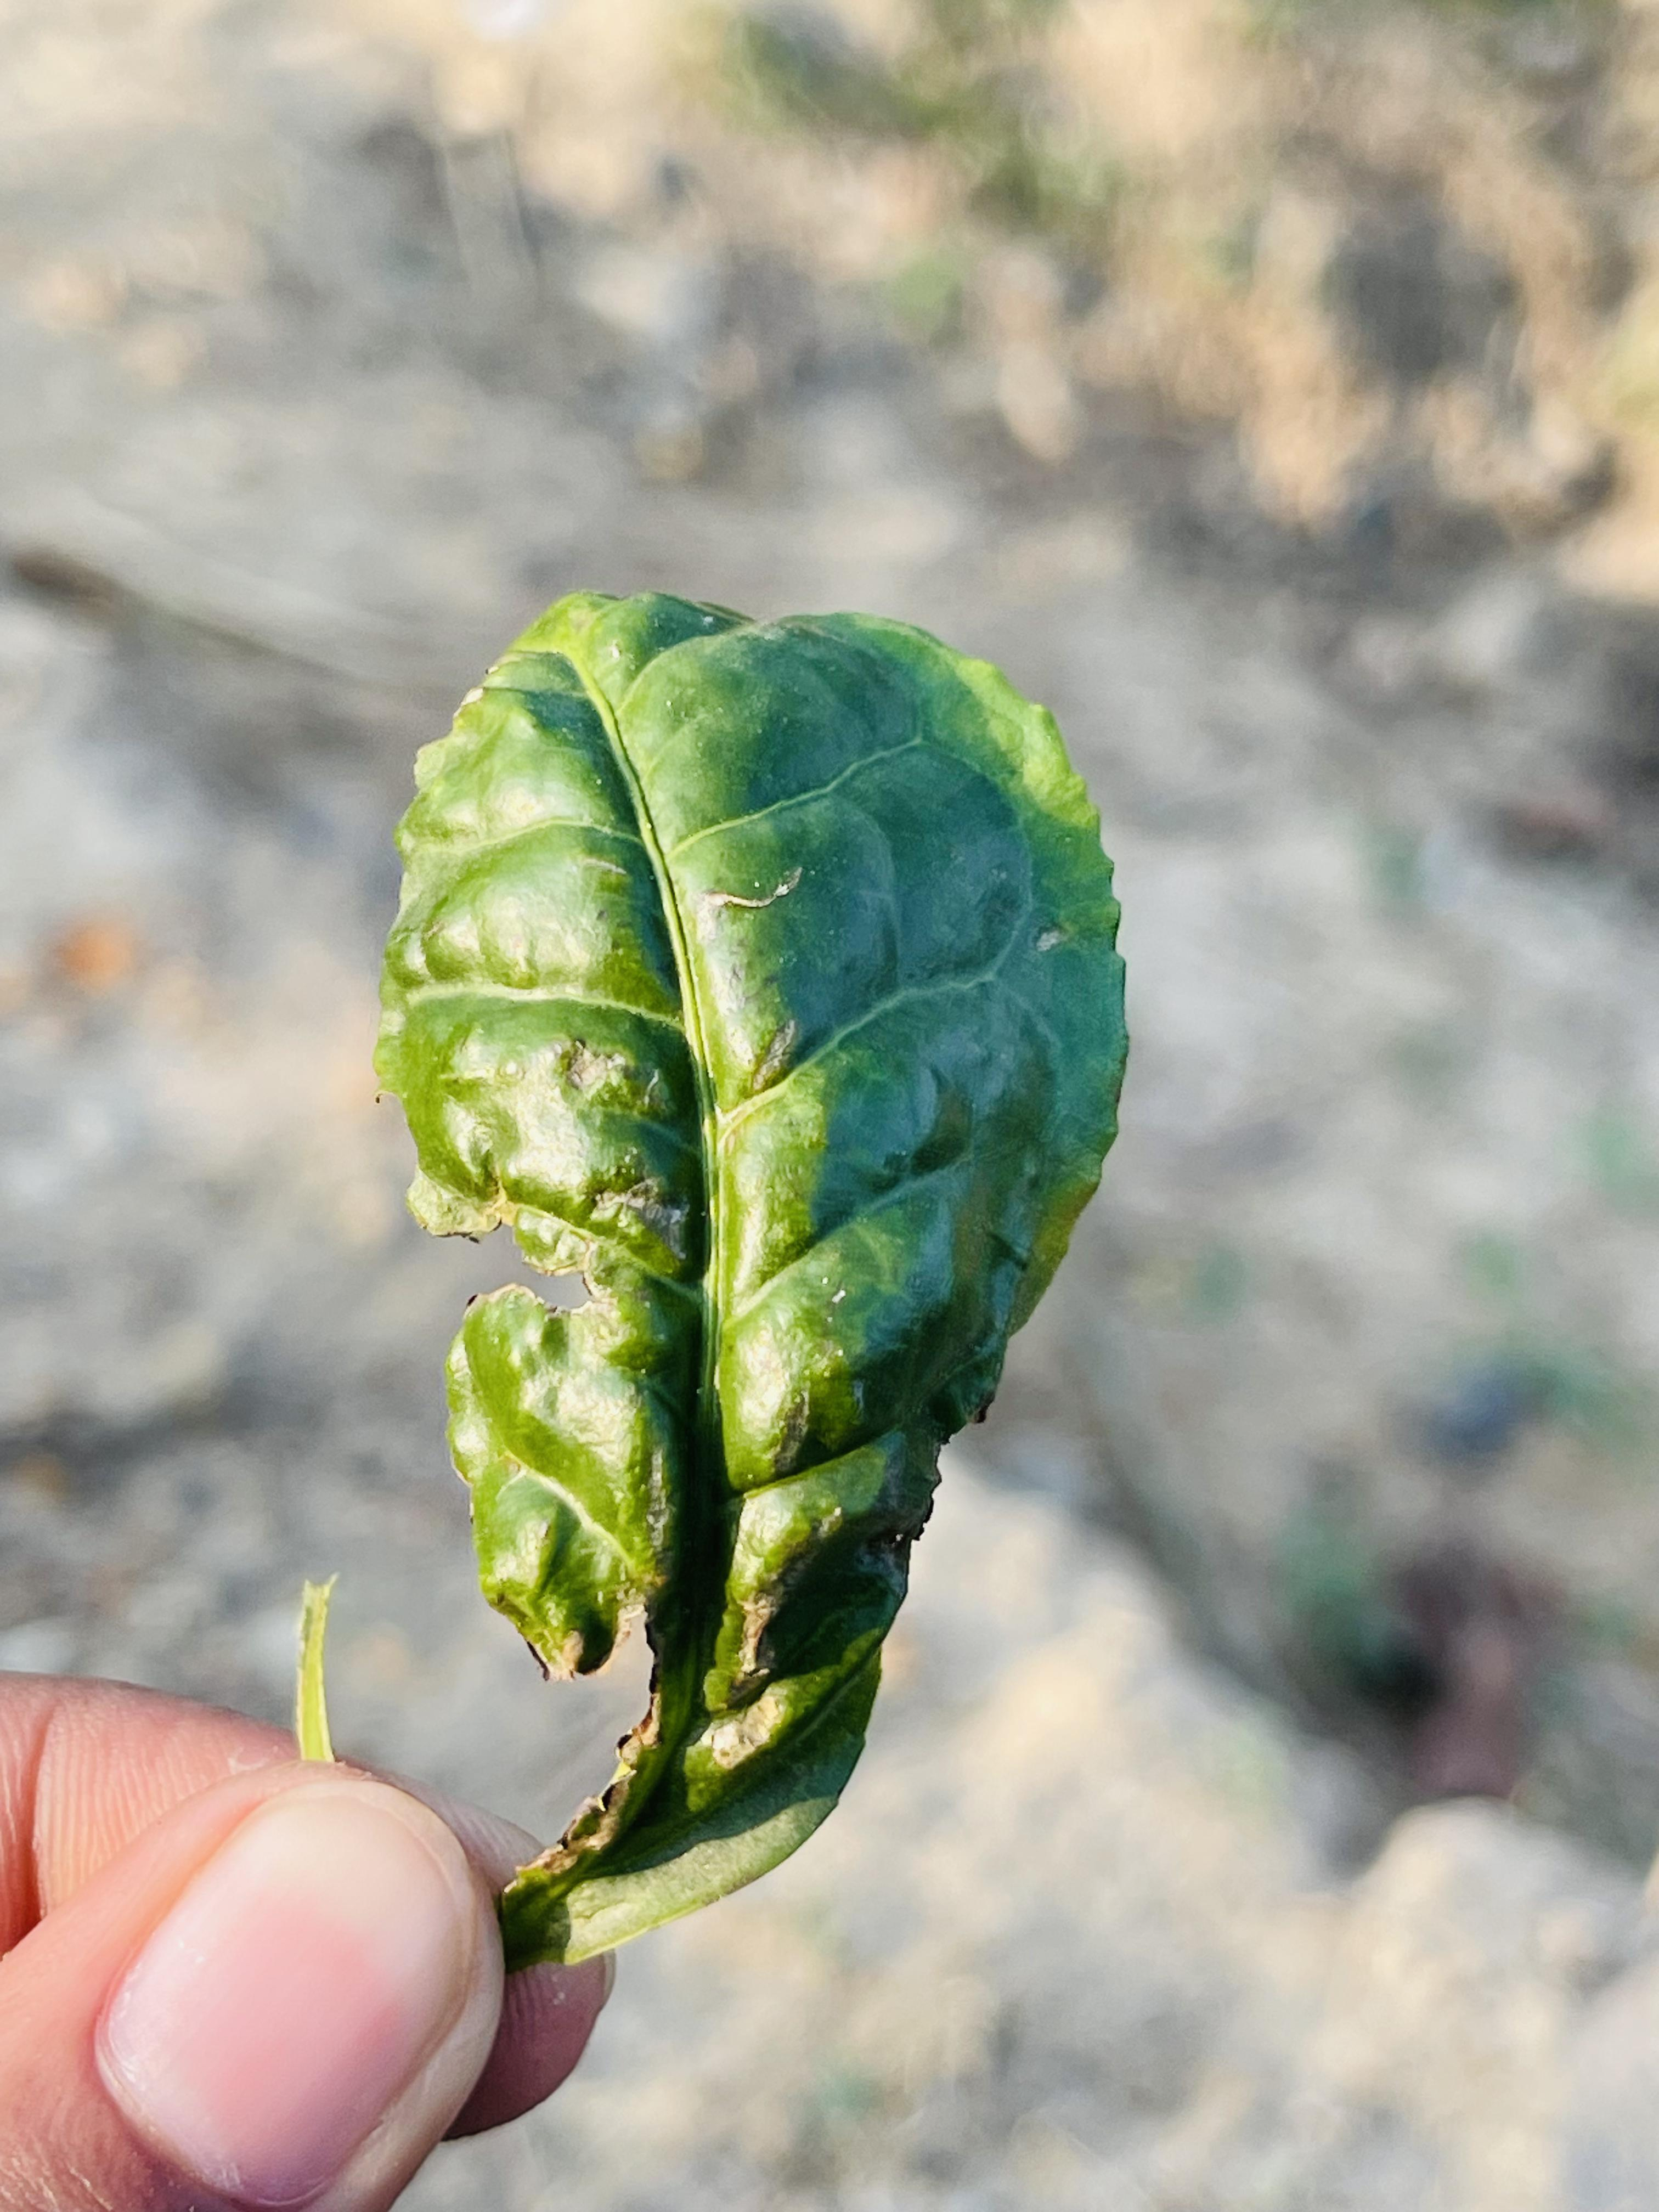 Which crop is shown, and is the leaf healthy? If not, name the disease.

tea, helopeltis
